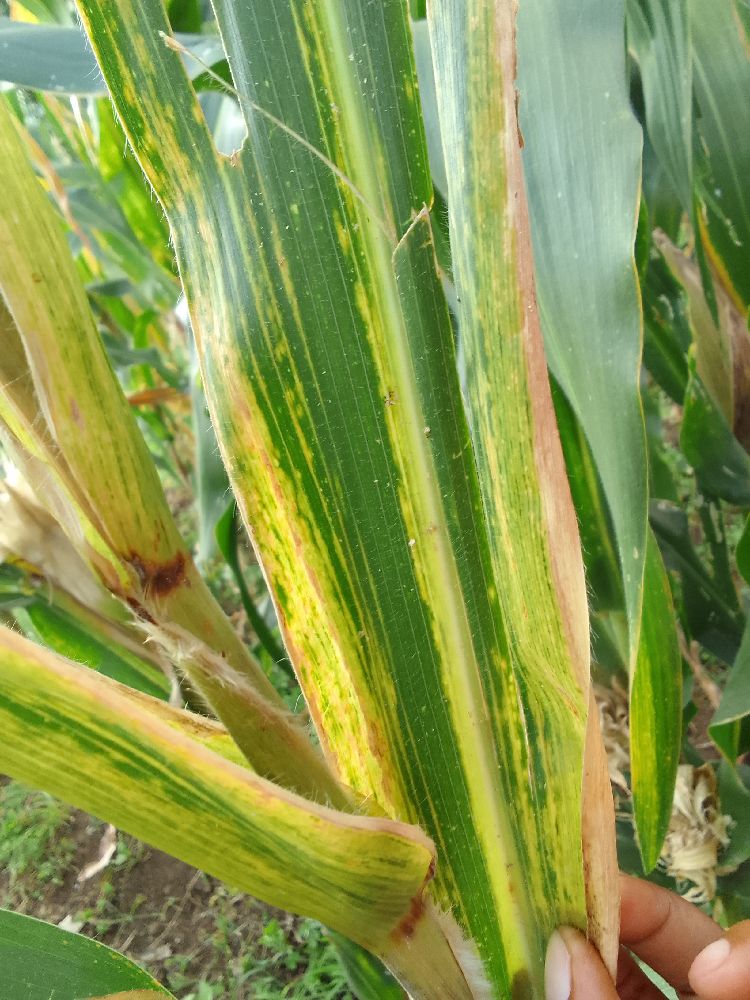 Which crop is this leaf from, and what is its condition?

maize, maize lethal necrosis
